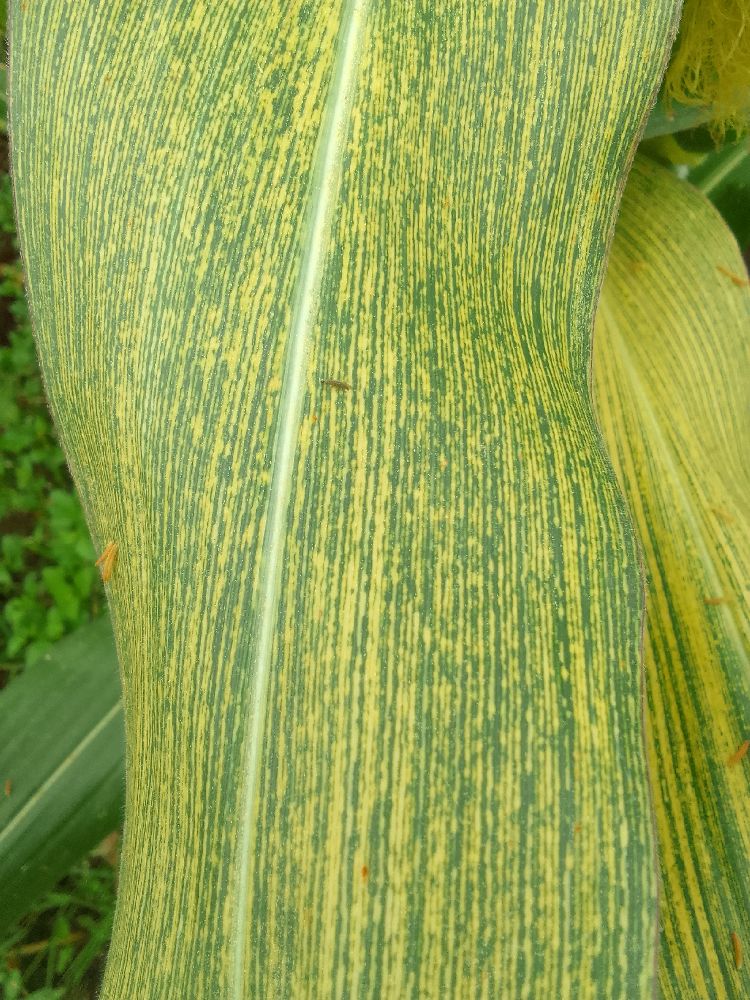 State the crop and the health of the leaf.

maize, maize streak virus
